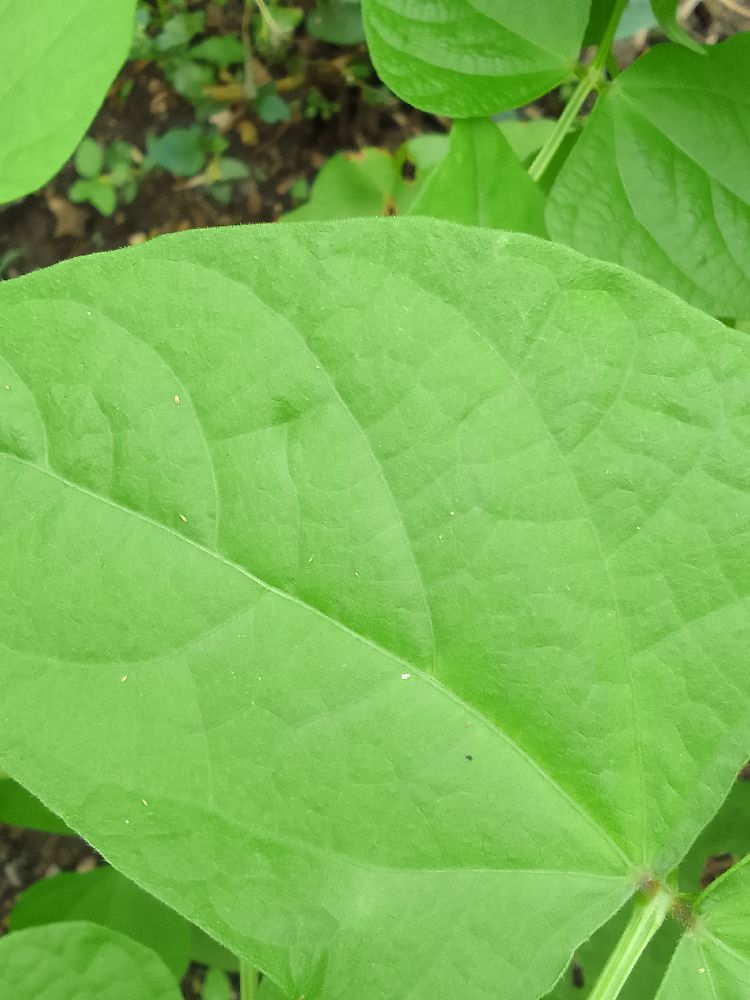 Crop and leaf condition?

common bean, healthy
